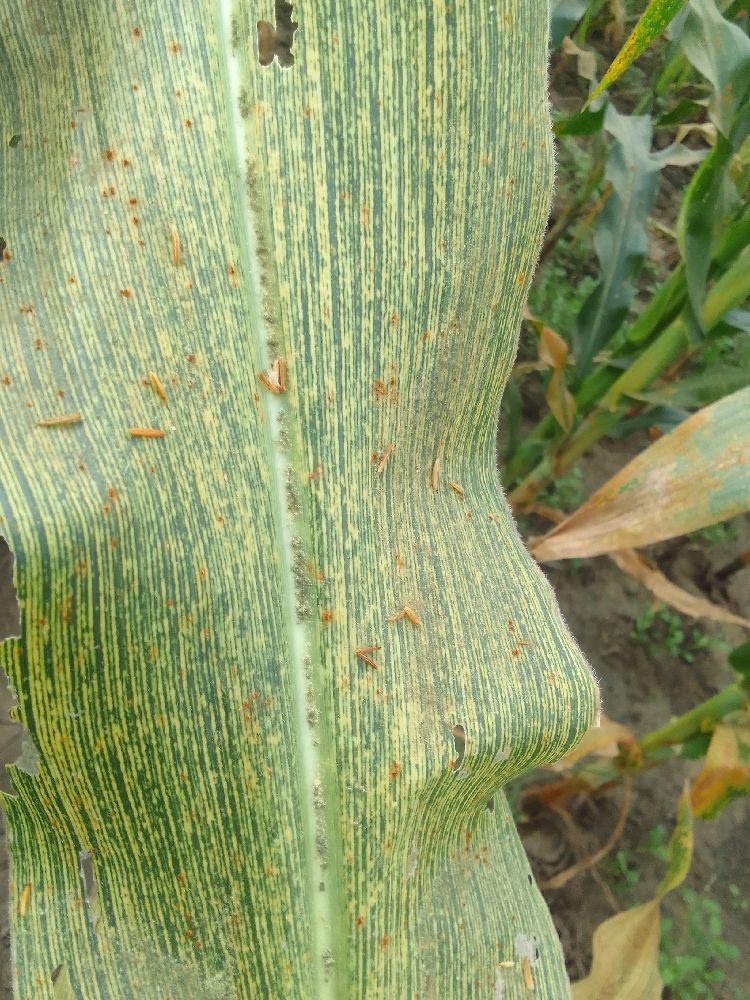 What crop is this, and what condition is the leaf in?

maize, maize streak virus
